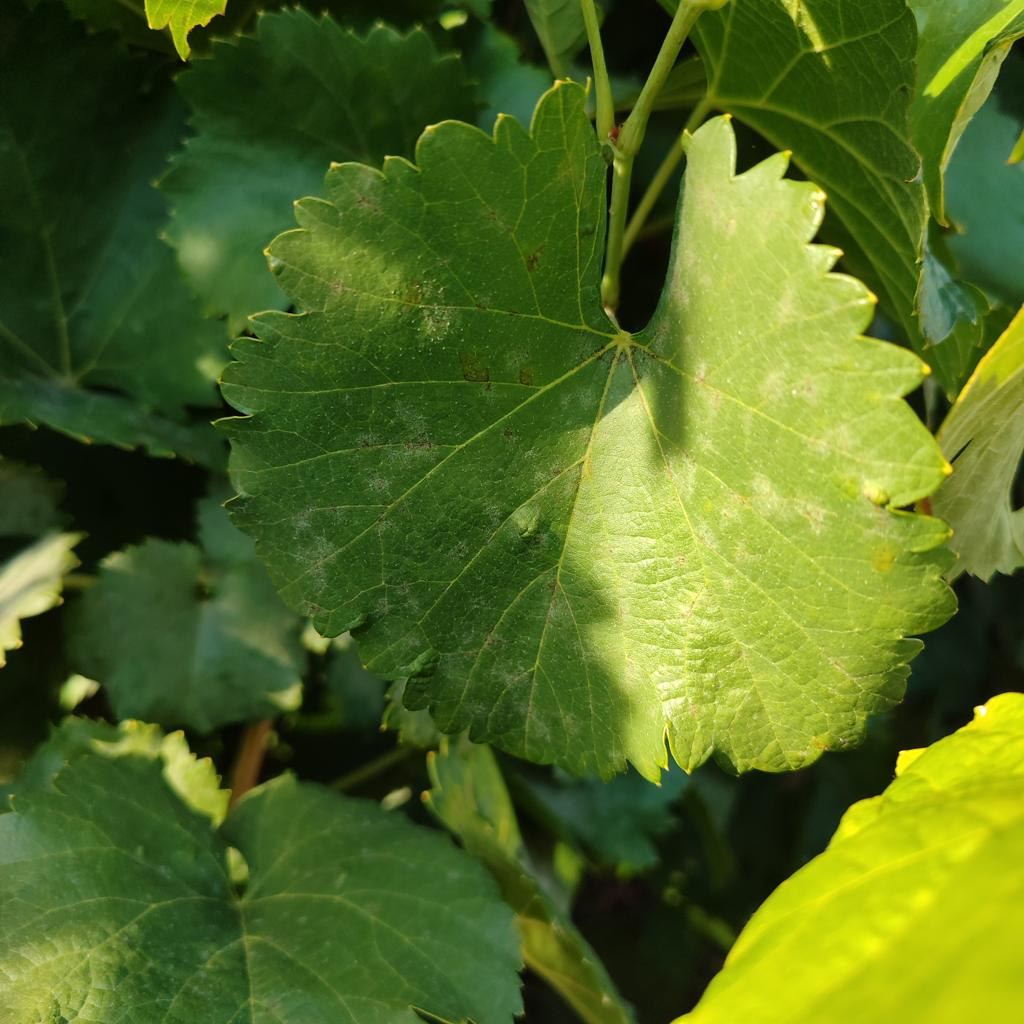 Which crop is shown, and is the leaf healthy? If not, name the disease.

grapevine, powdery mildew
